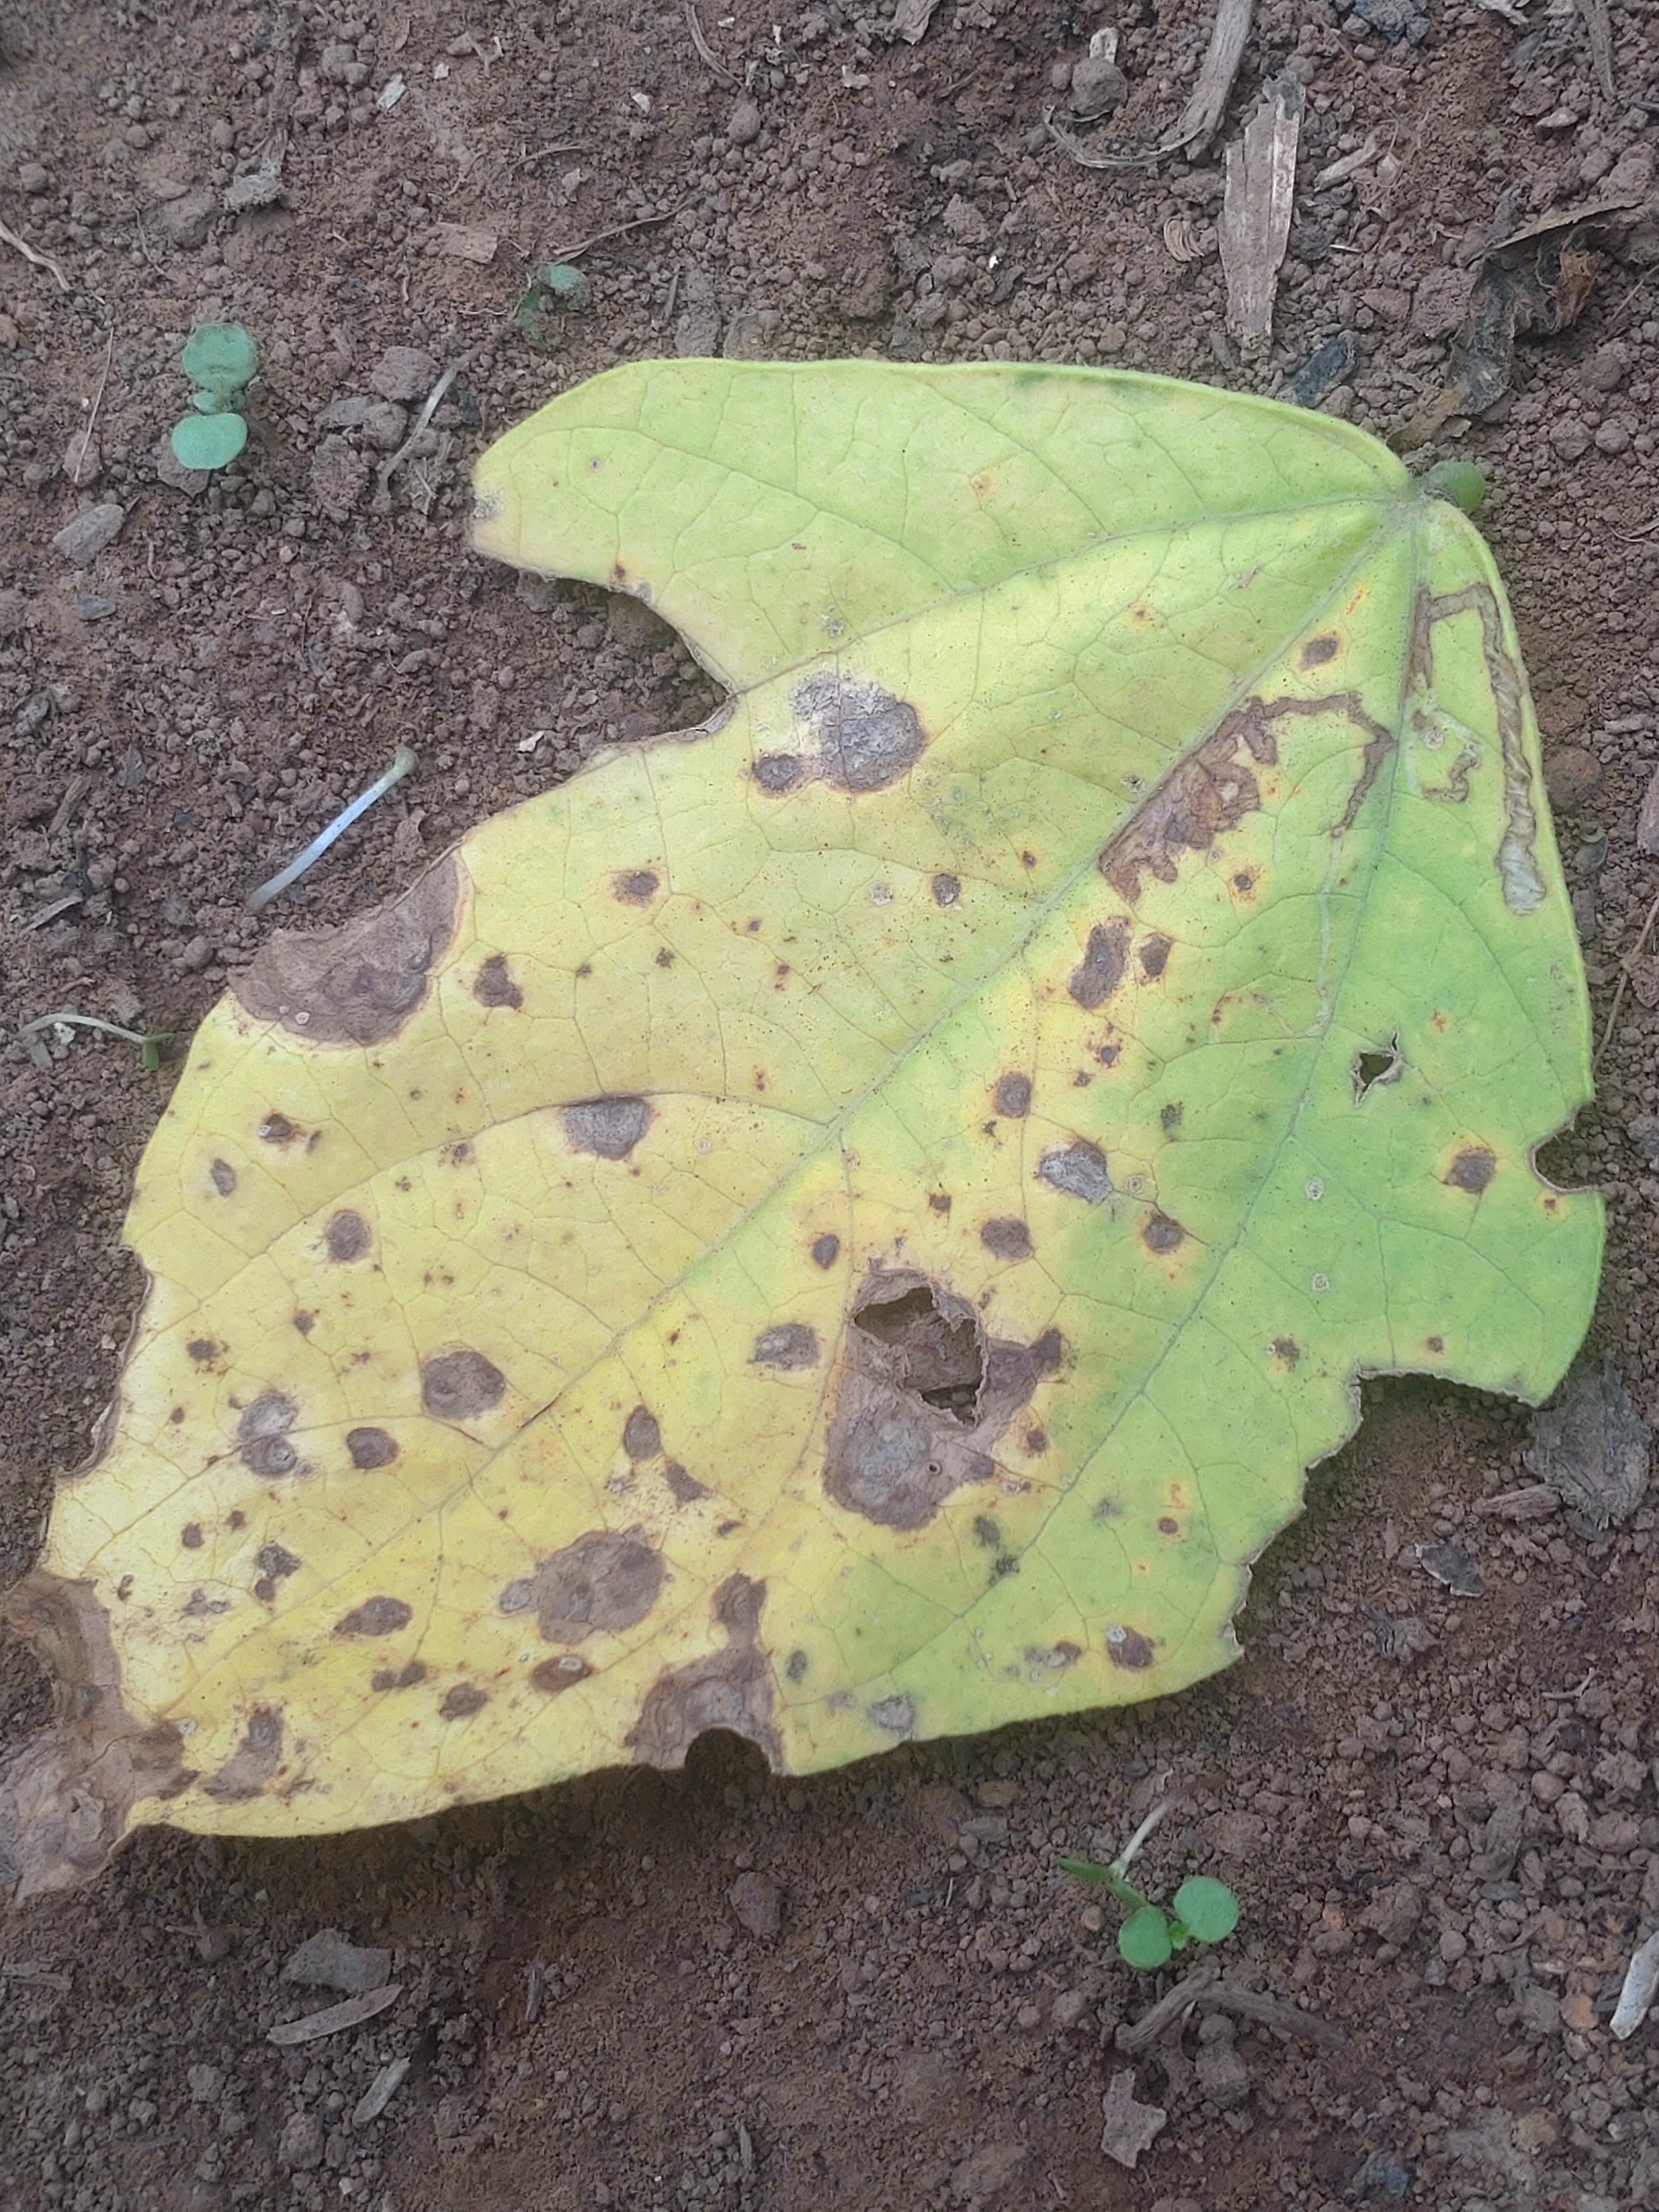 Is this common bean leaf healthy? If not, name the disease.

anthracnose
